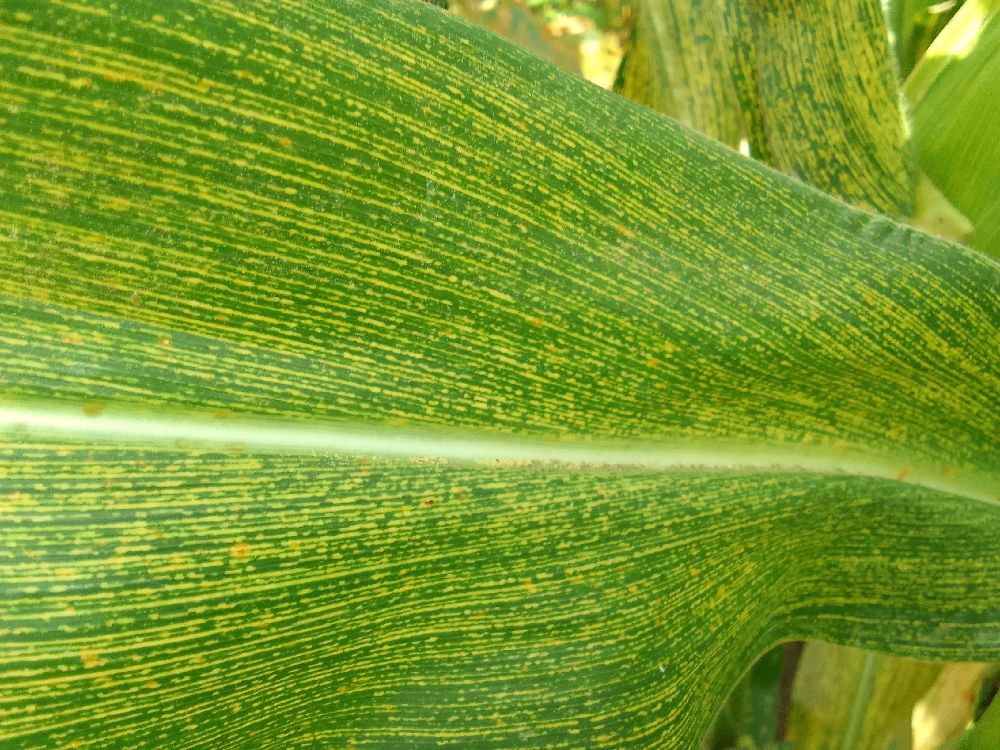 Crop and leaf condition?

maize, maize streak virus
